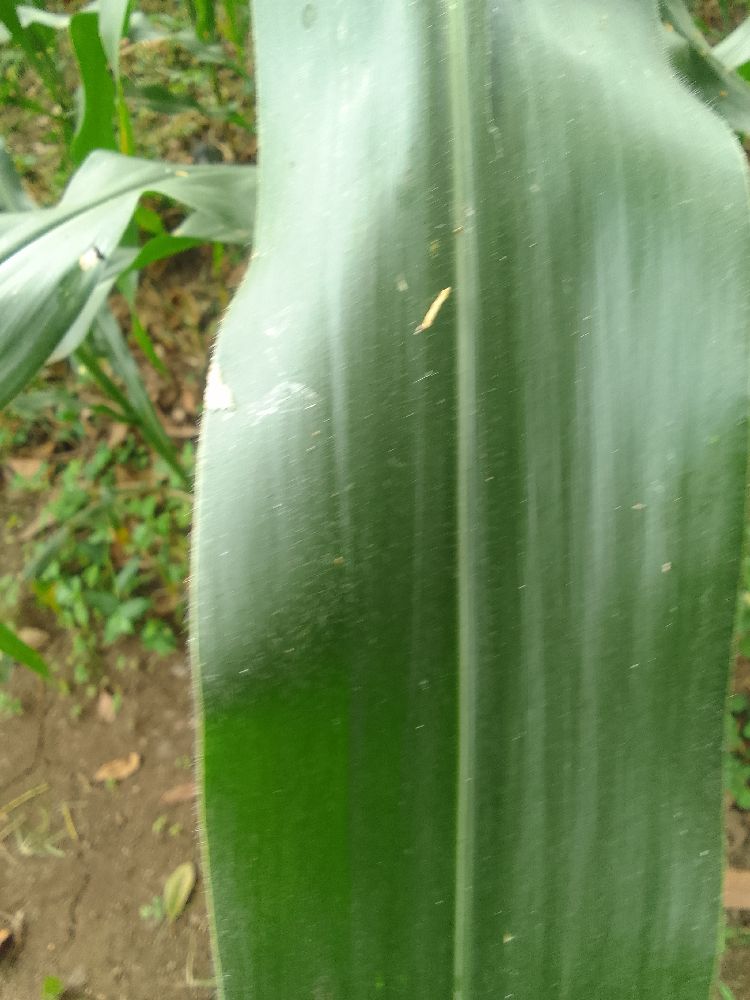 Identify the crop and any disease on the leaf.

maize, healthy
